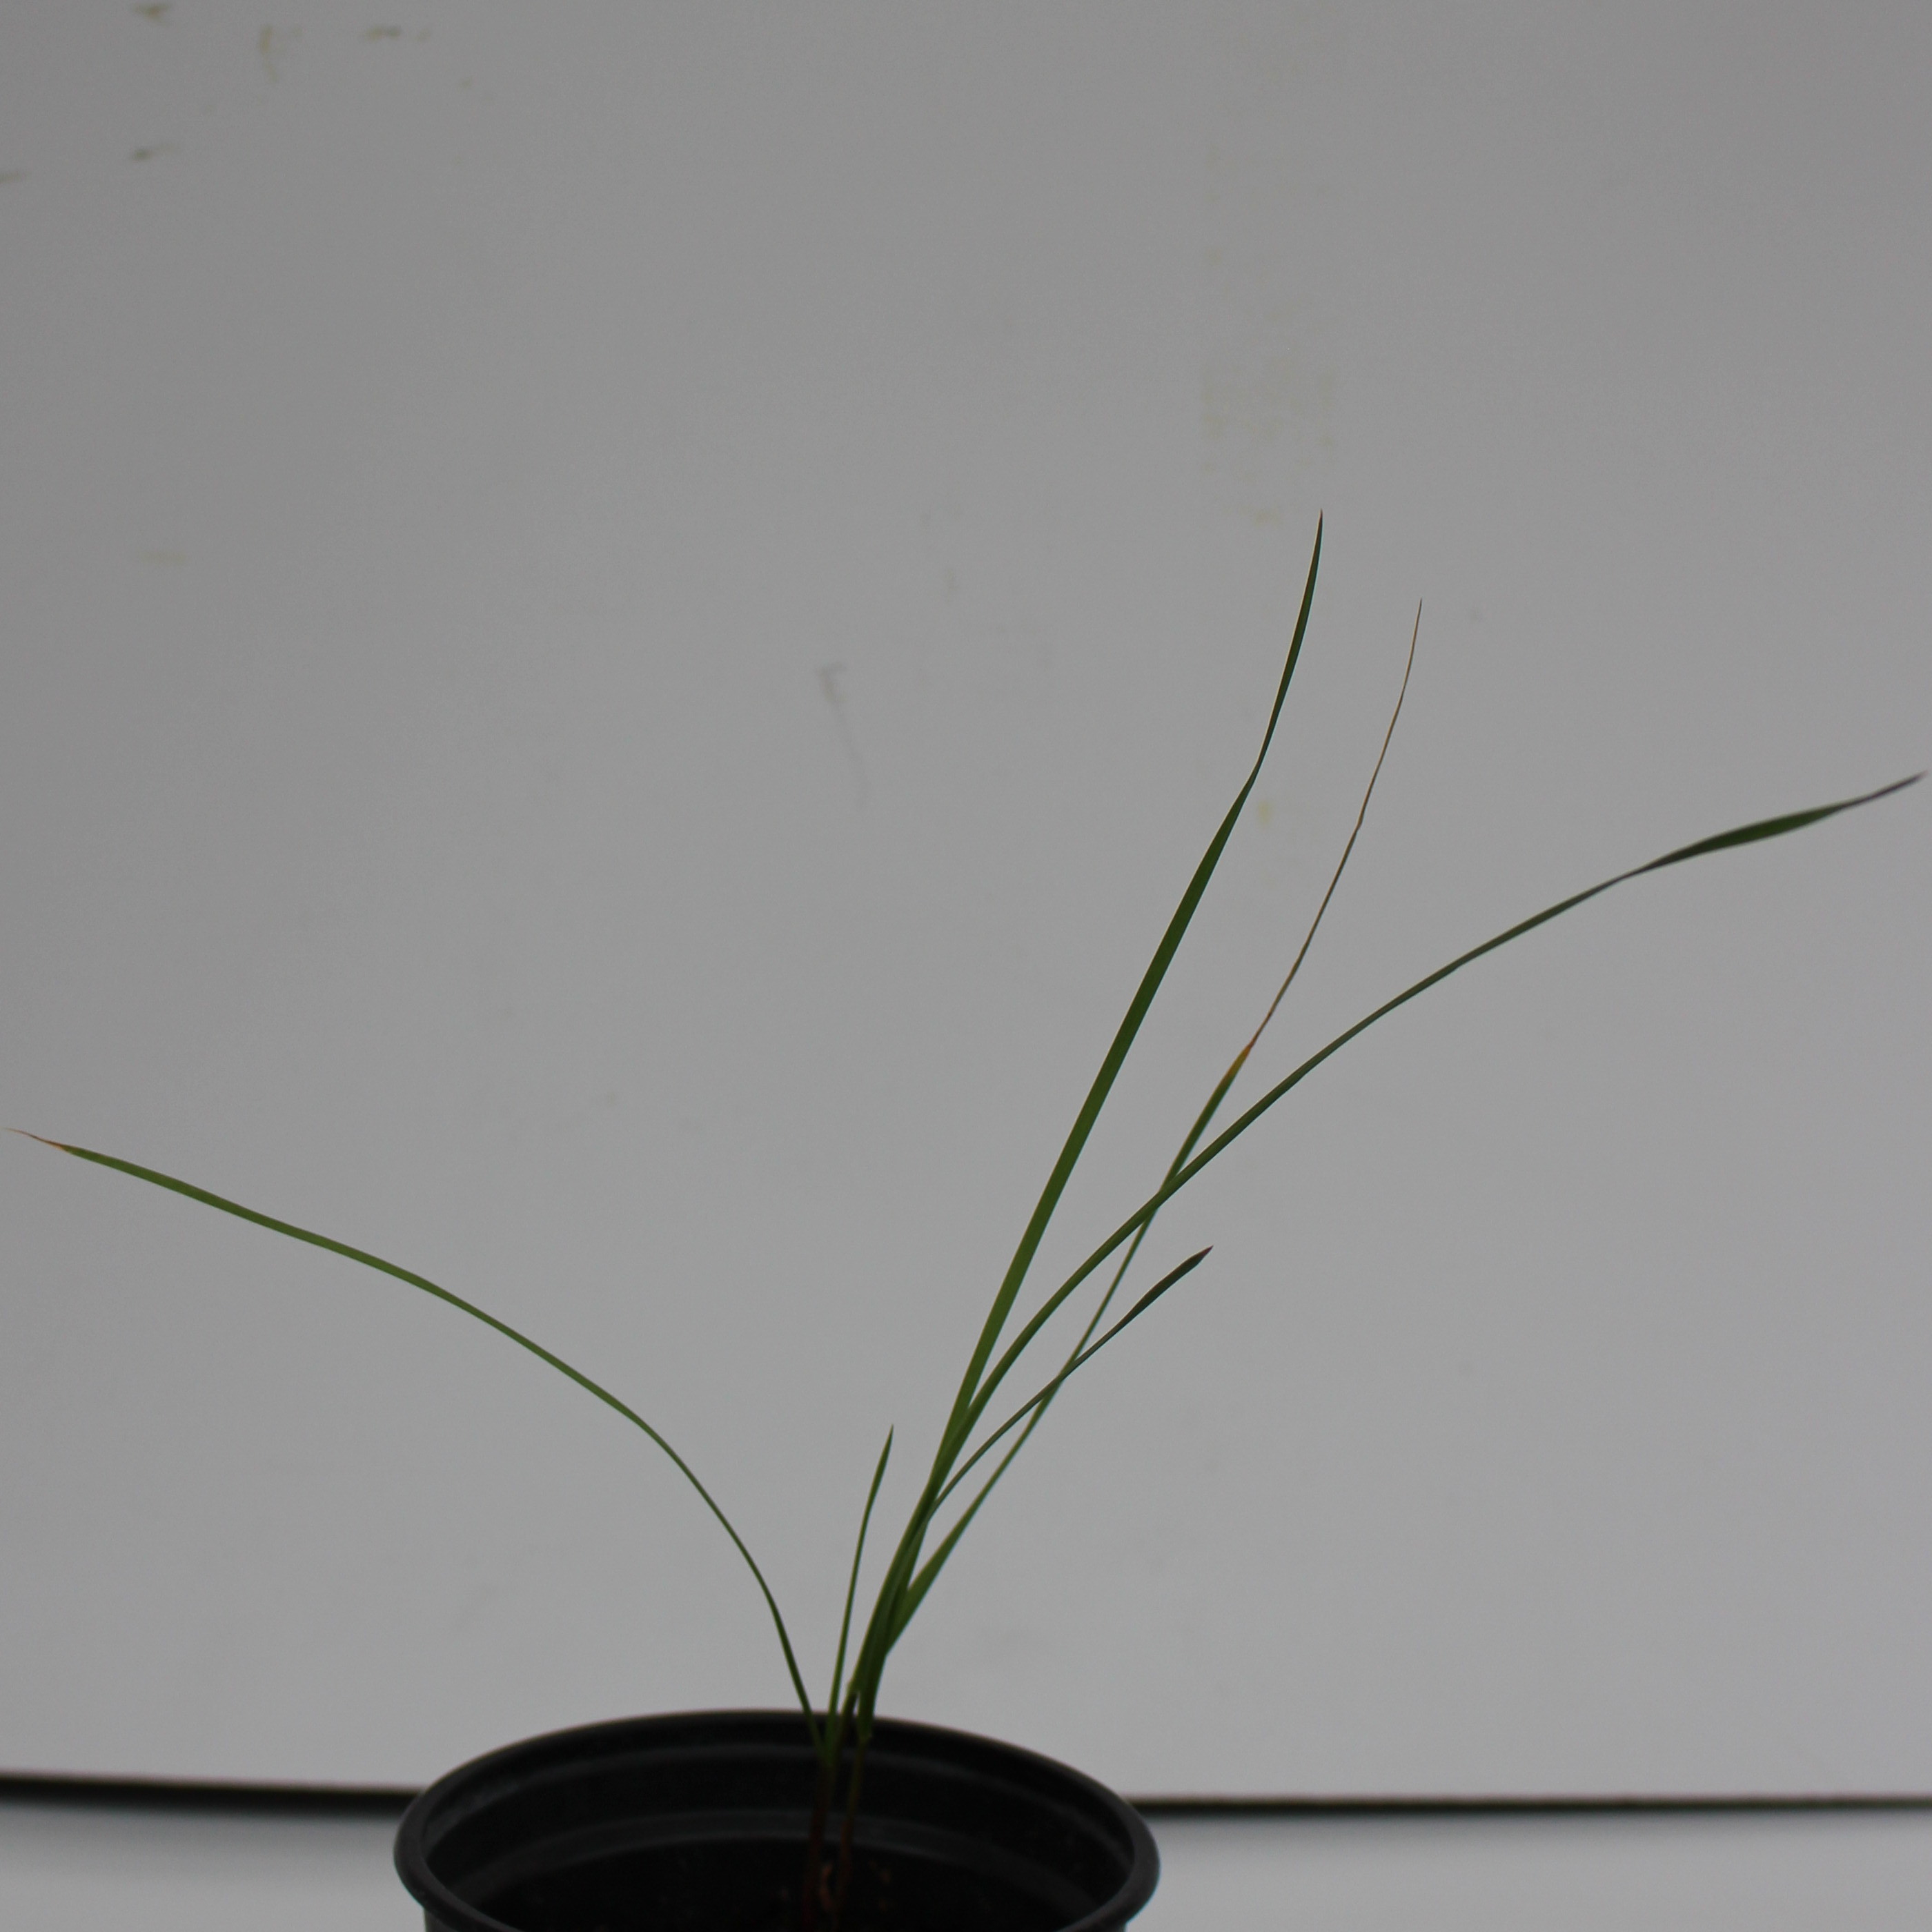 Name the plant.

Lolium multiflorum
